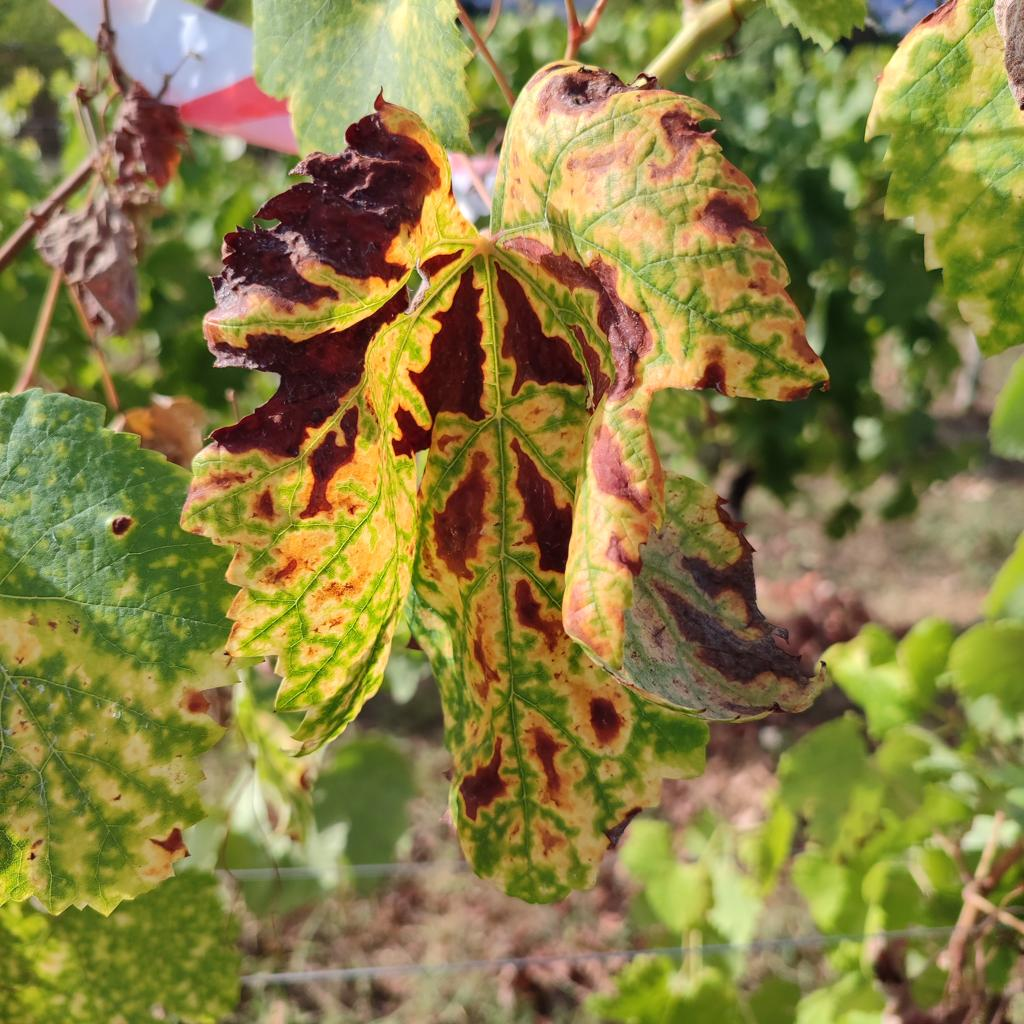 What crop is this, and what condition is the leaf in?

grapevine, esca complex
